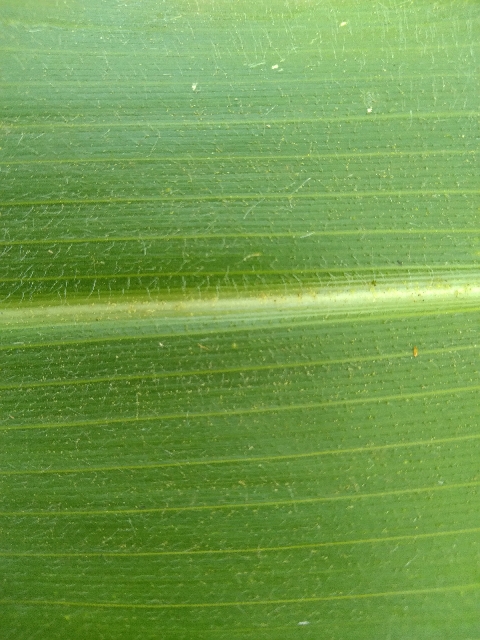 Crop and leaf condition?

maize, healthy
